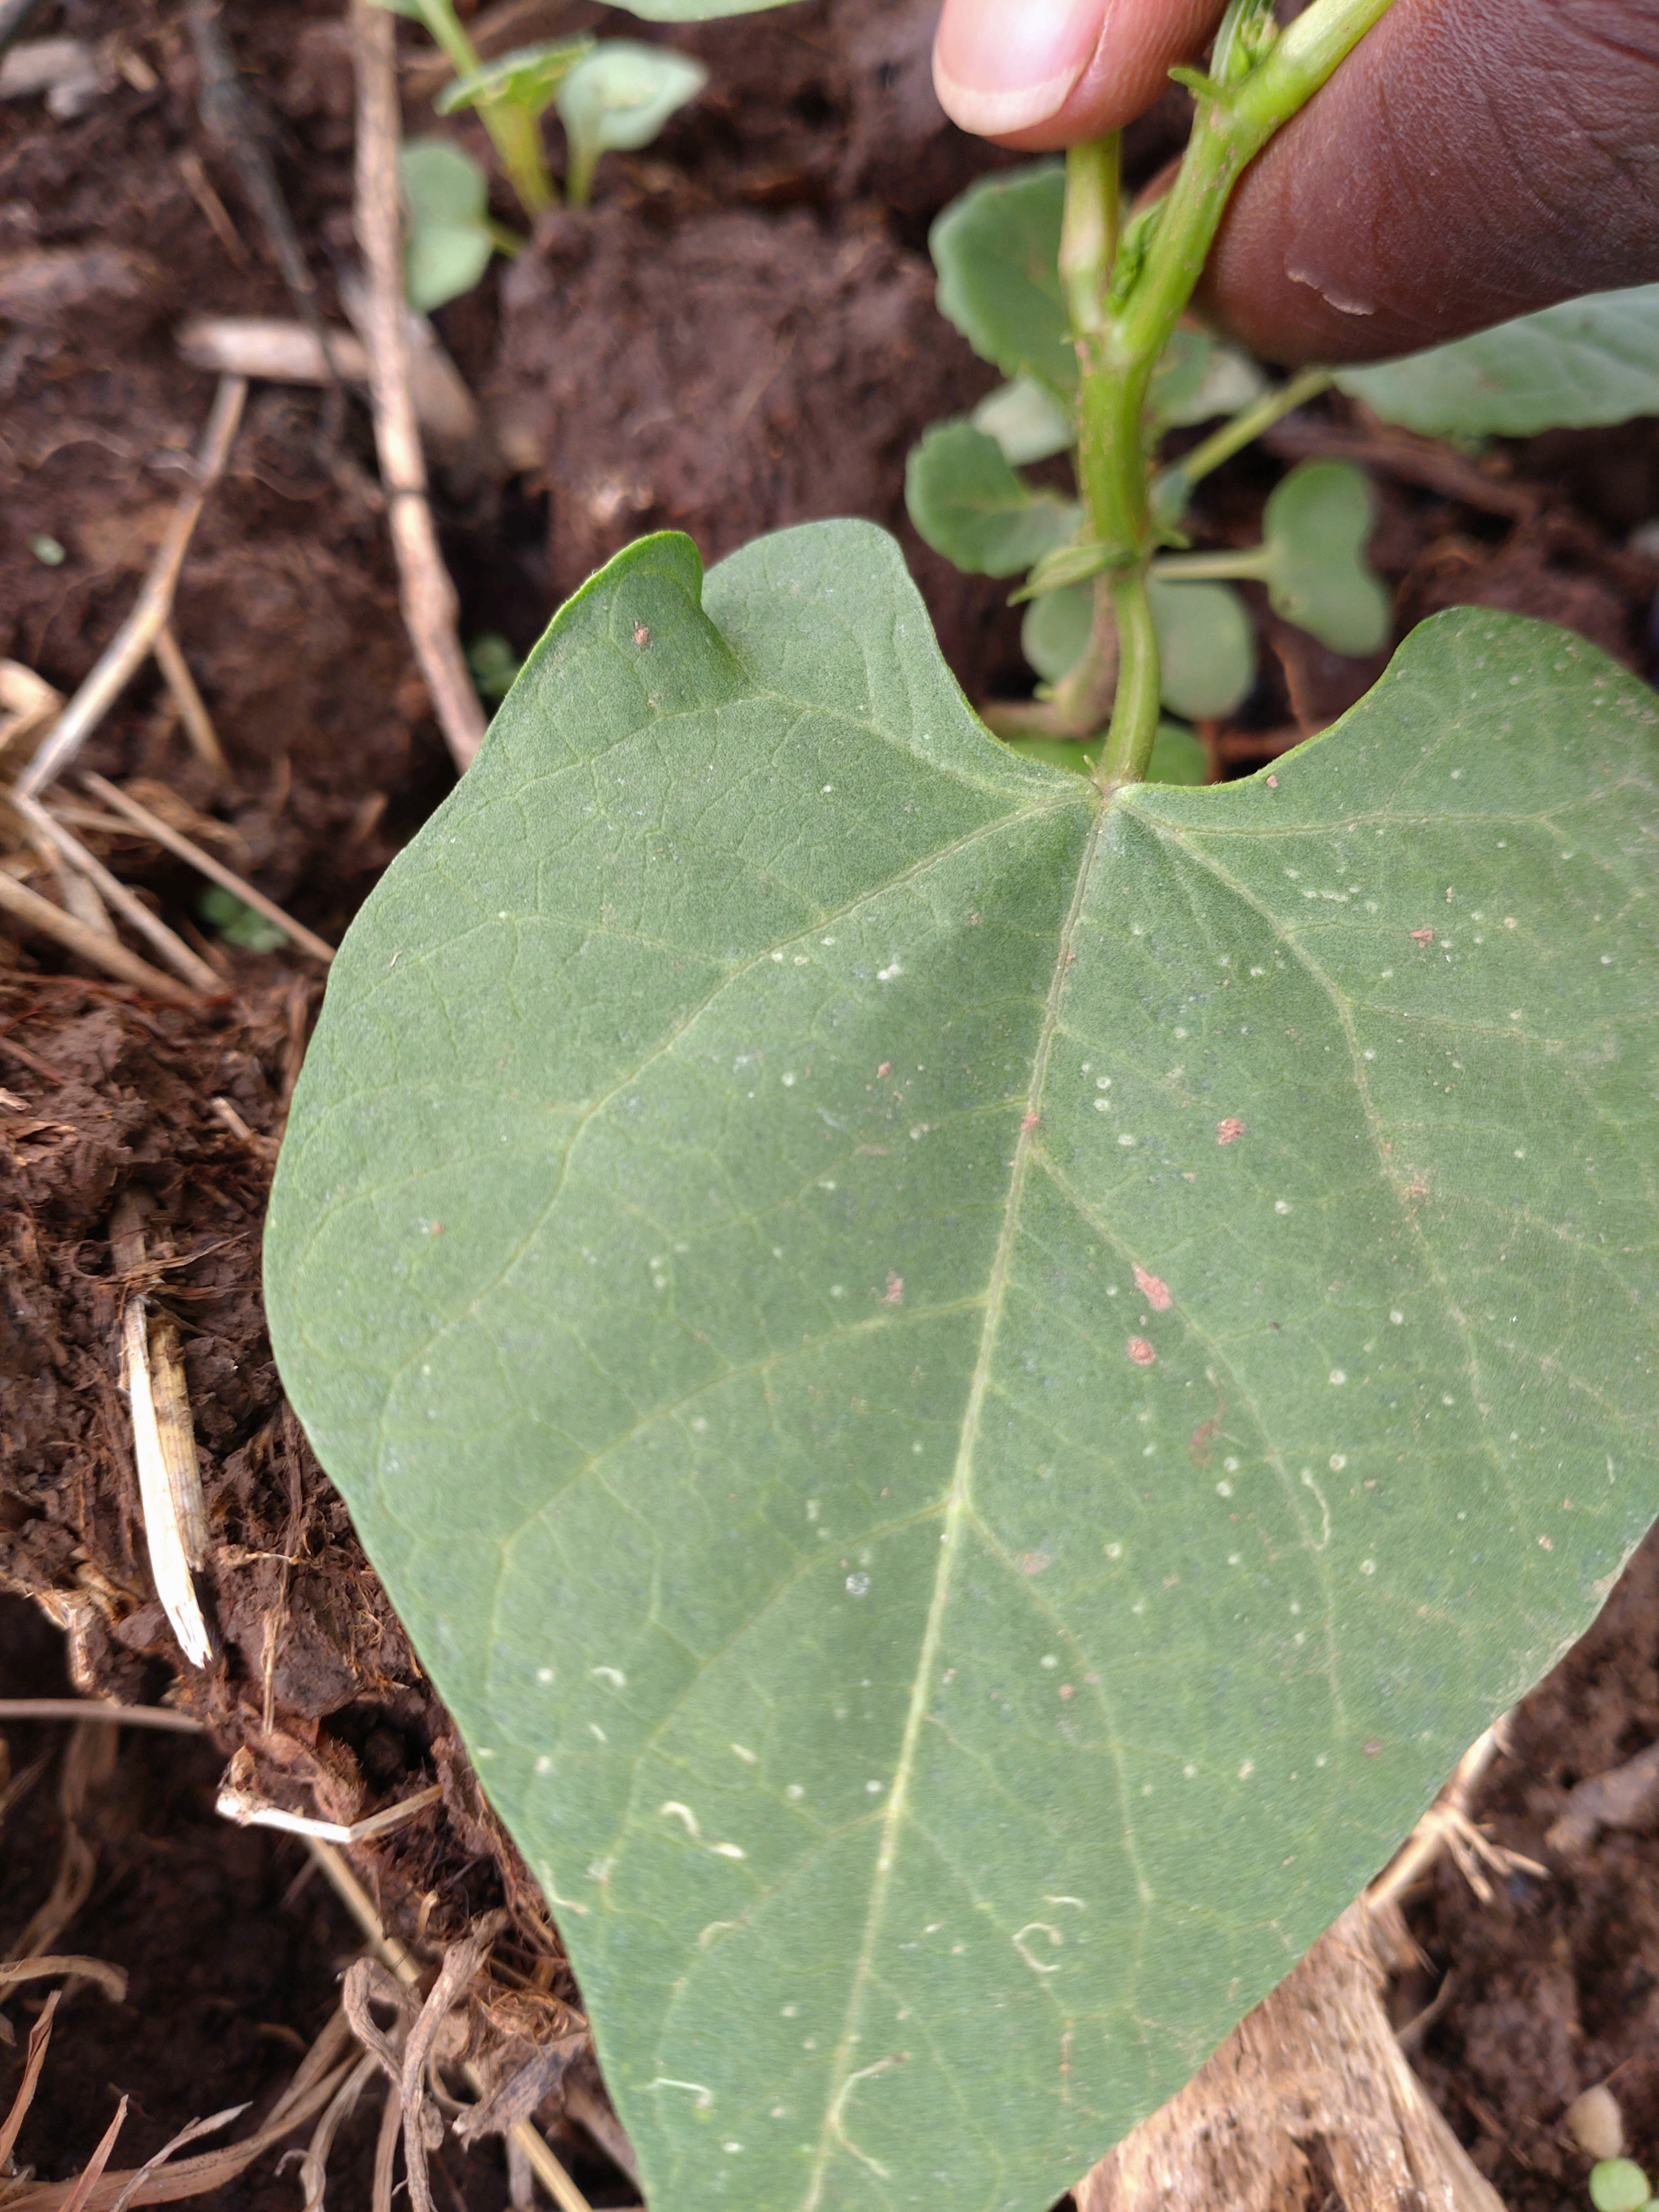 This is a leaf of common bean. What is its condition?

healthy
